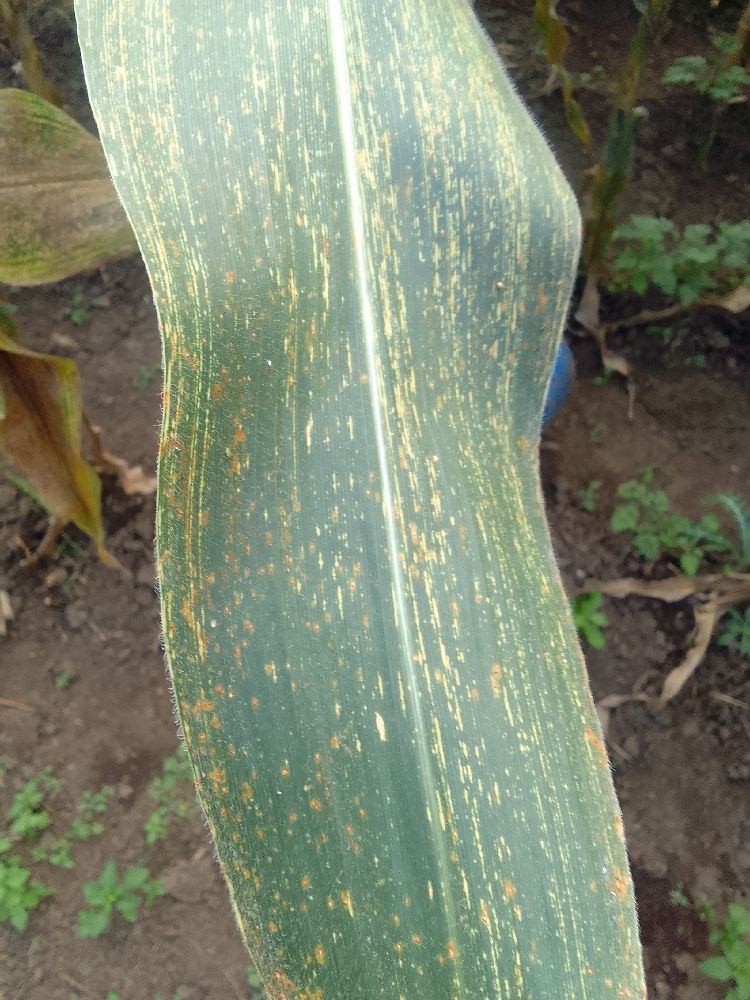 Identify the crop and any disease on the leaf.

maize, maize streak virus
